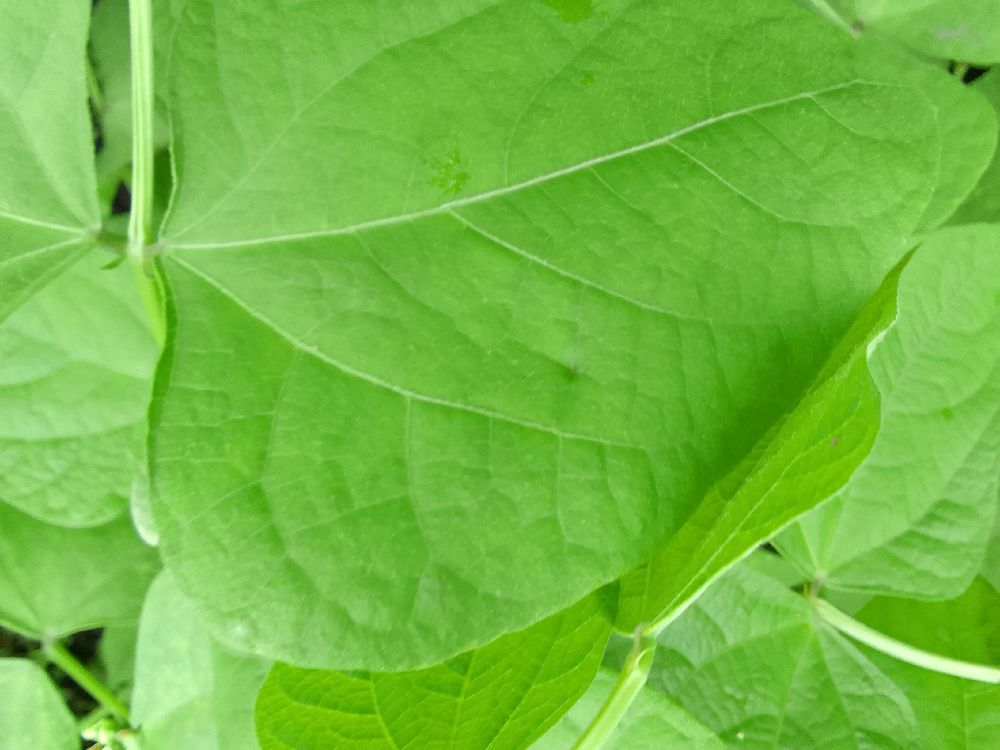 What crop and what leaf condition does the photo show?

maize, healthy
